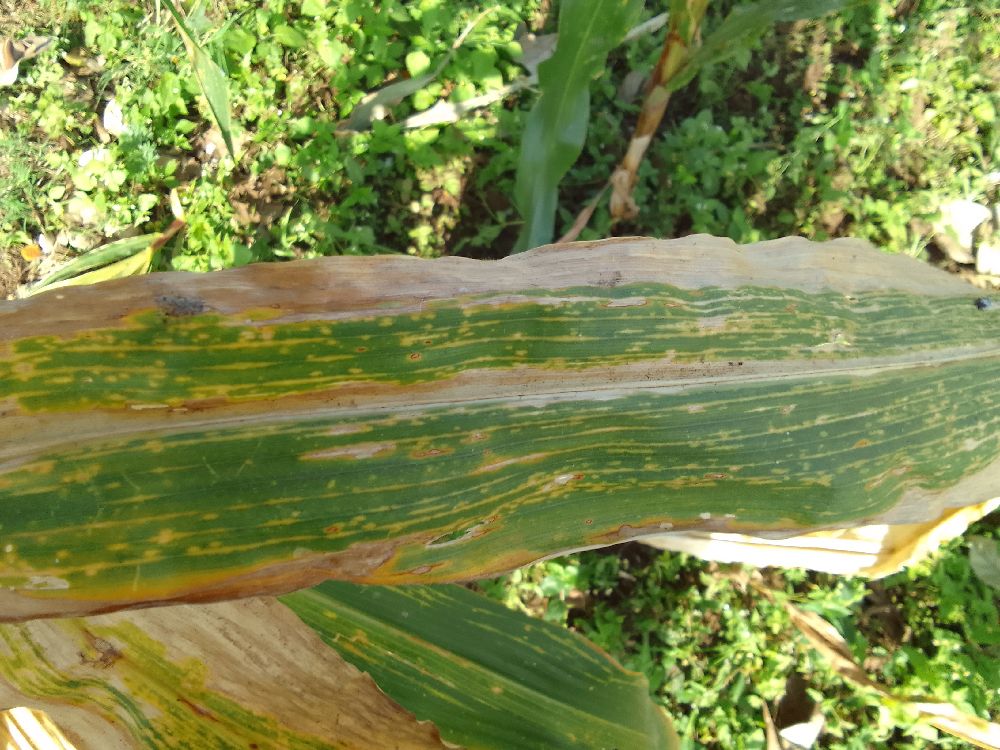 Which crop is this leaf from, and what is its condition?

maize, maize lethal necrosis
